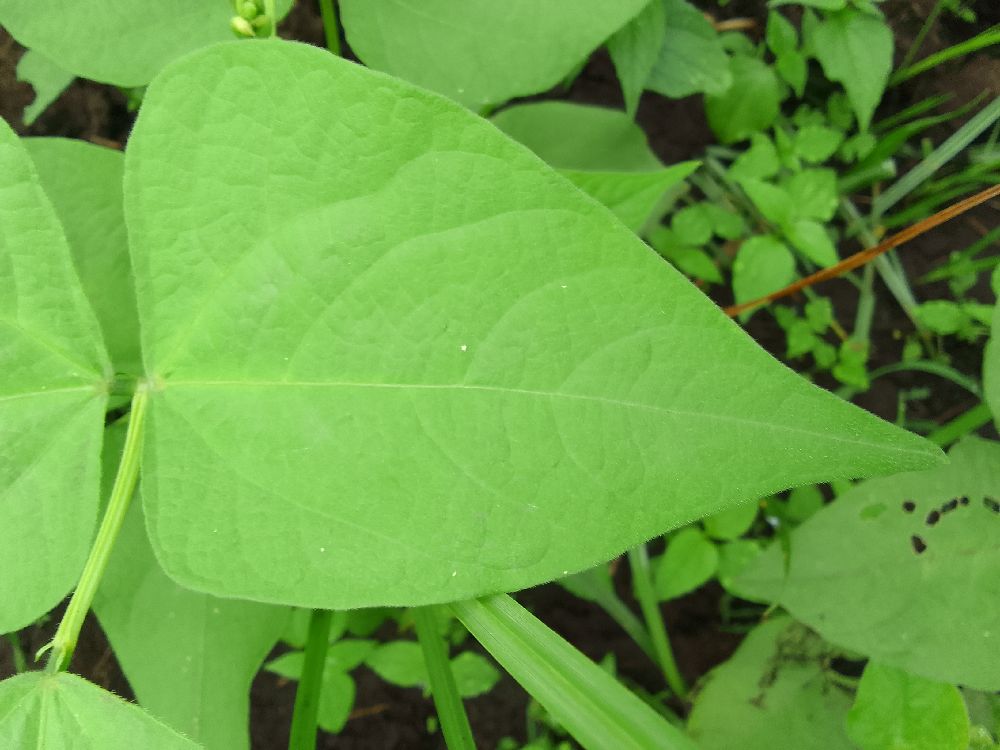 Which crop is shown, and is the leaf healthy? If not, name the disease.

common bean, healthy
